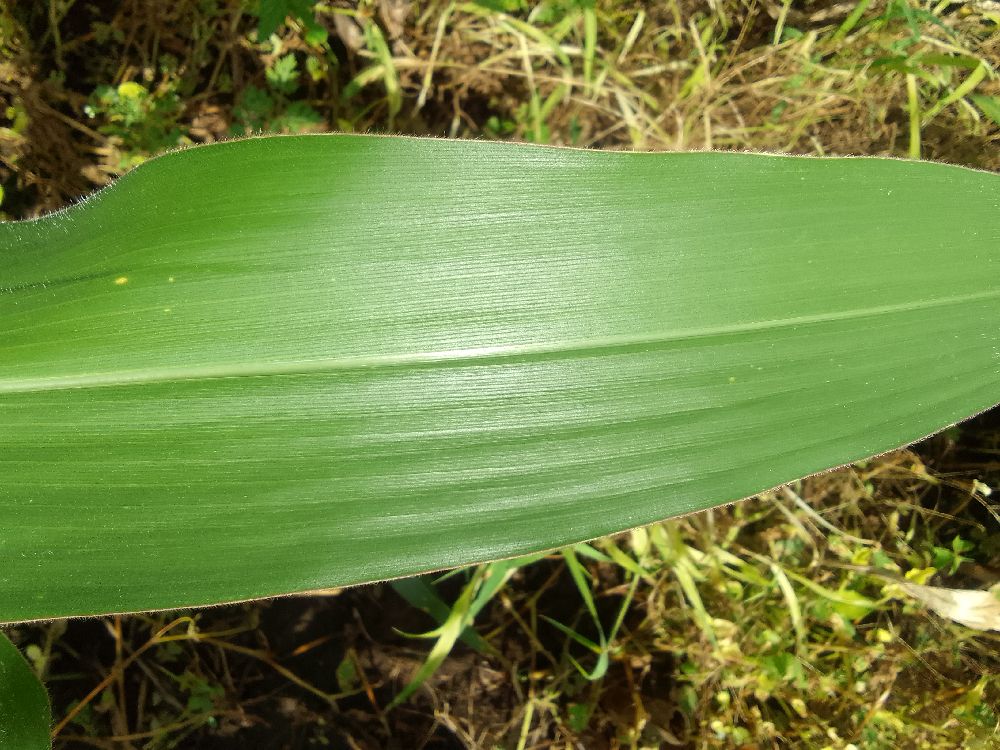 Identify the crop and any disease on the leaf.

maize, healthy
